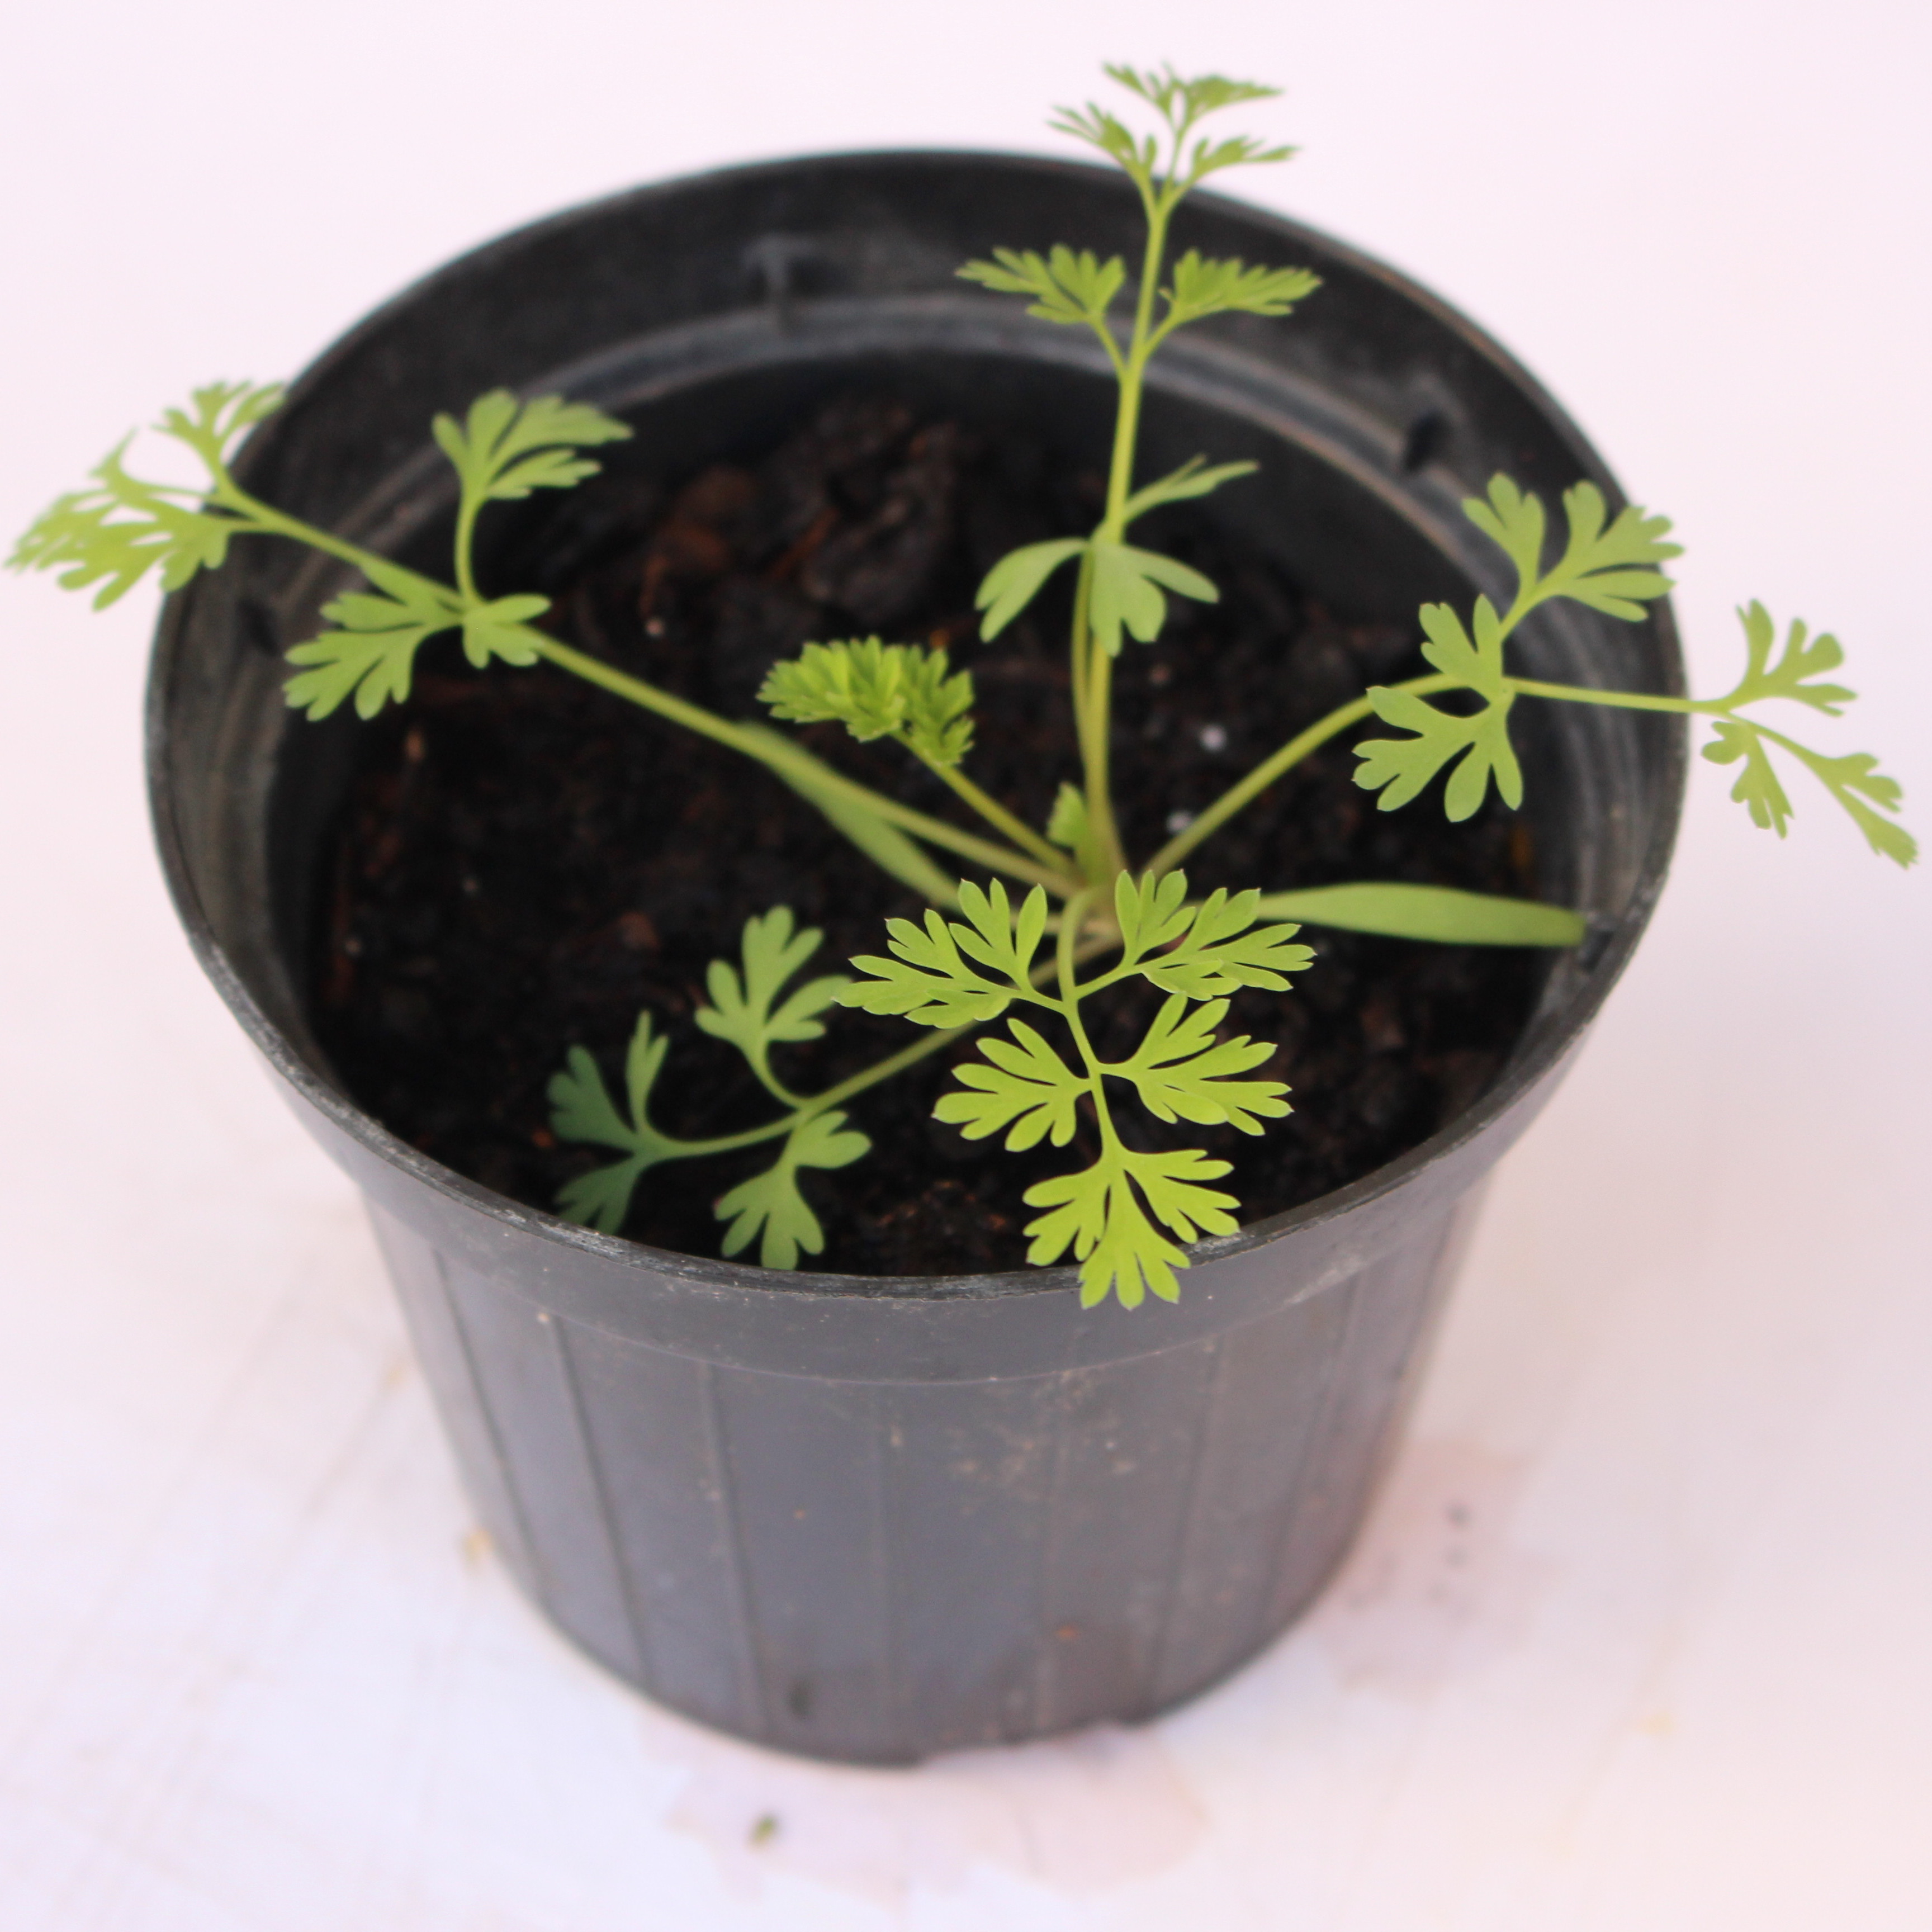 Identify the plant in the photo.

Fumaria officinalis
